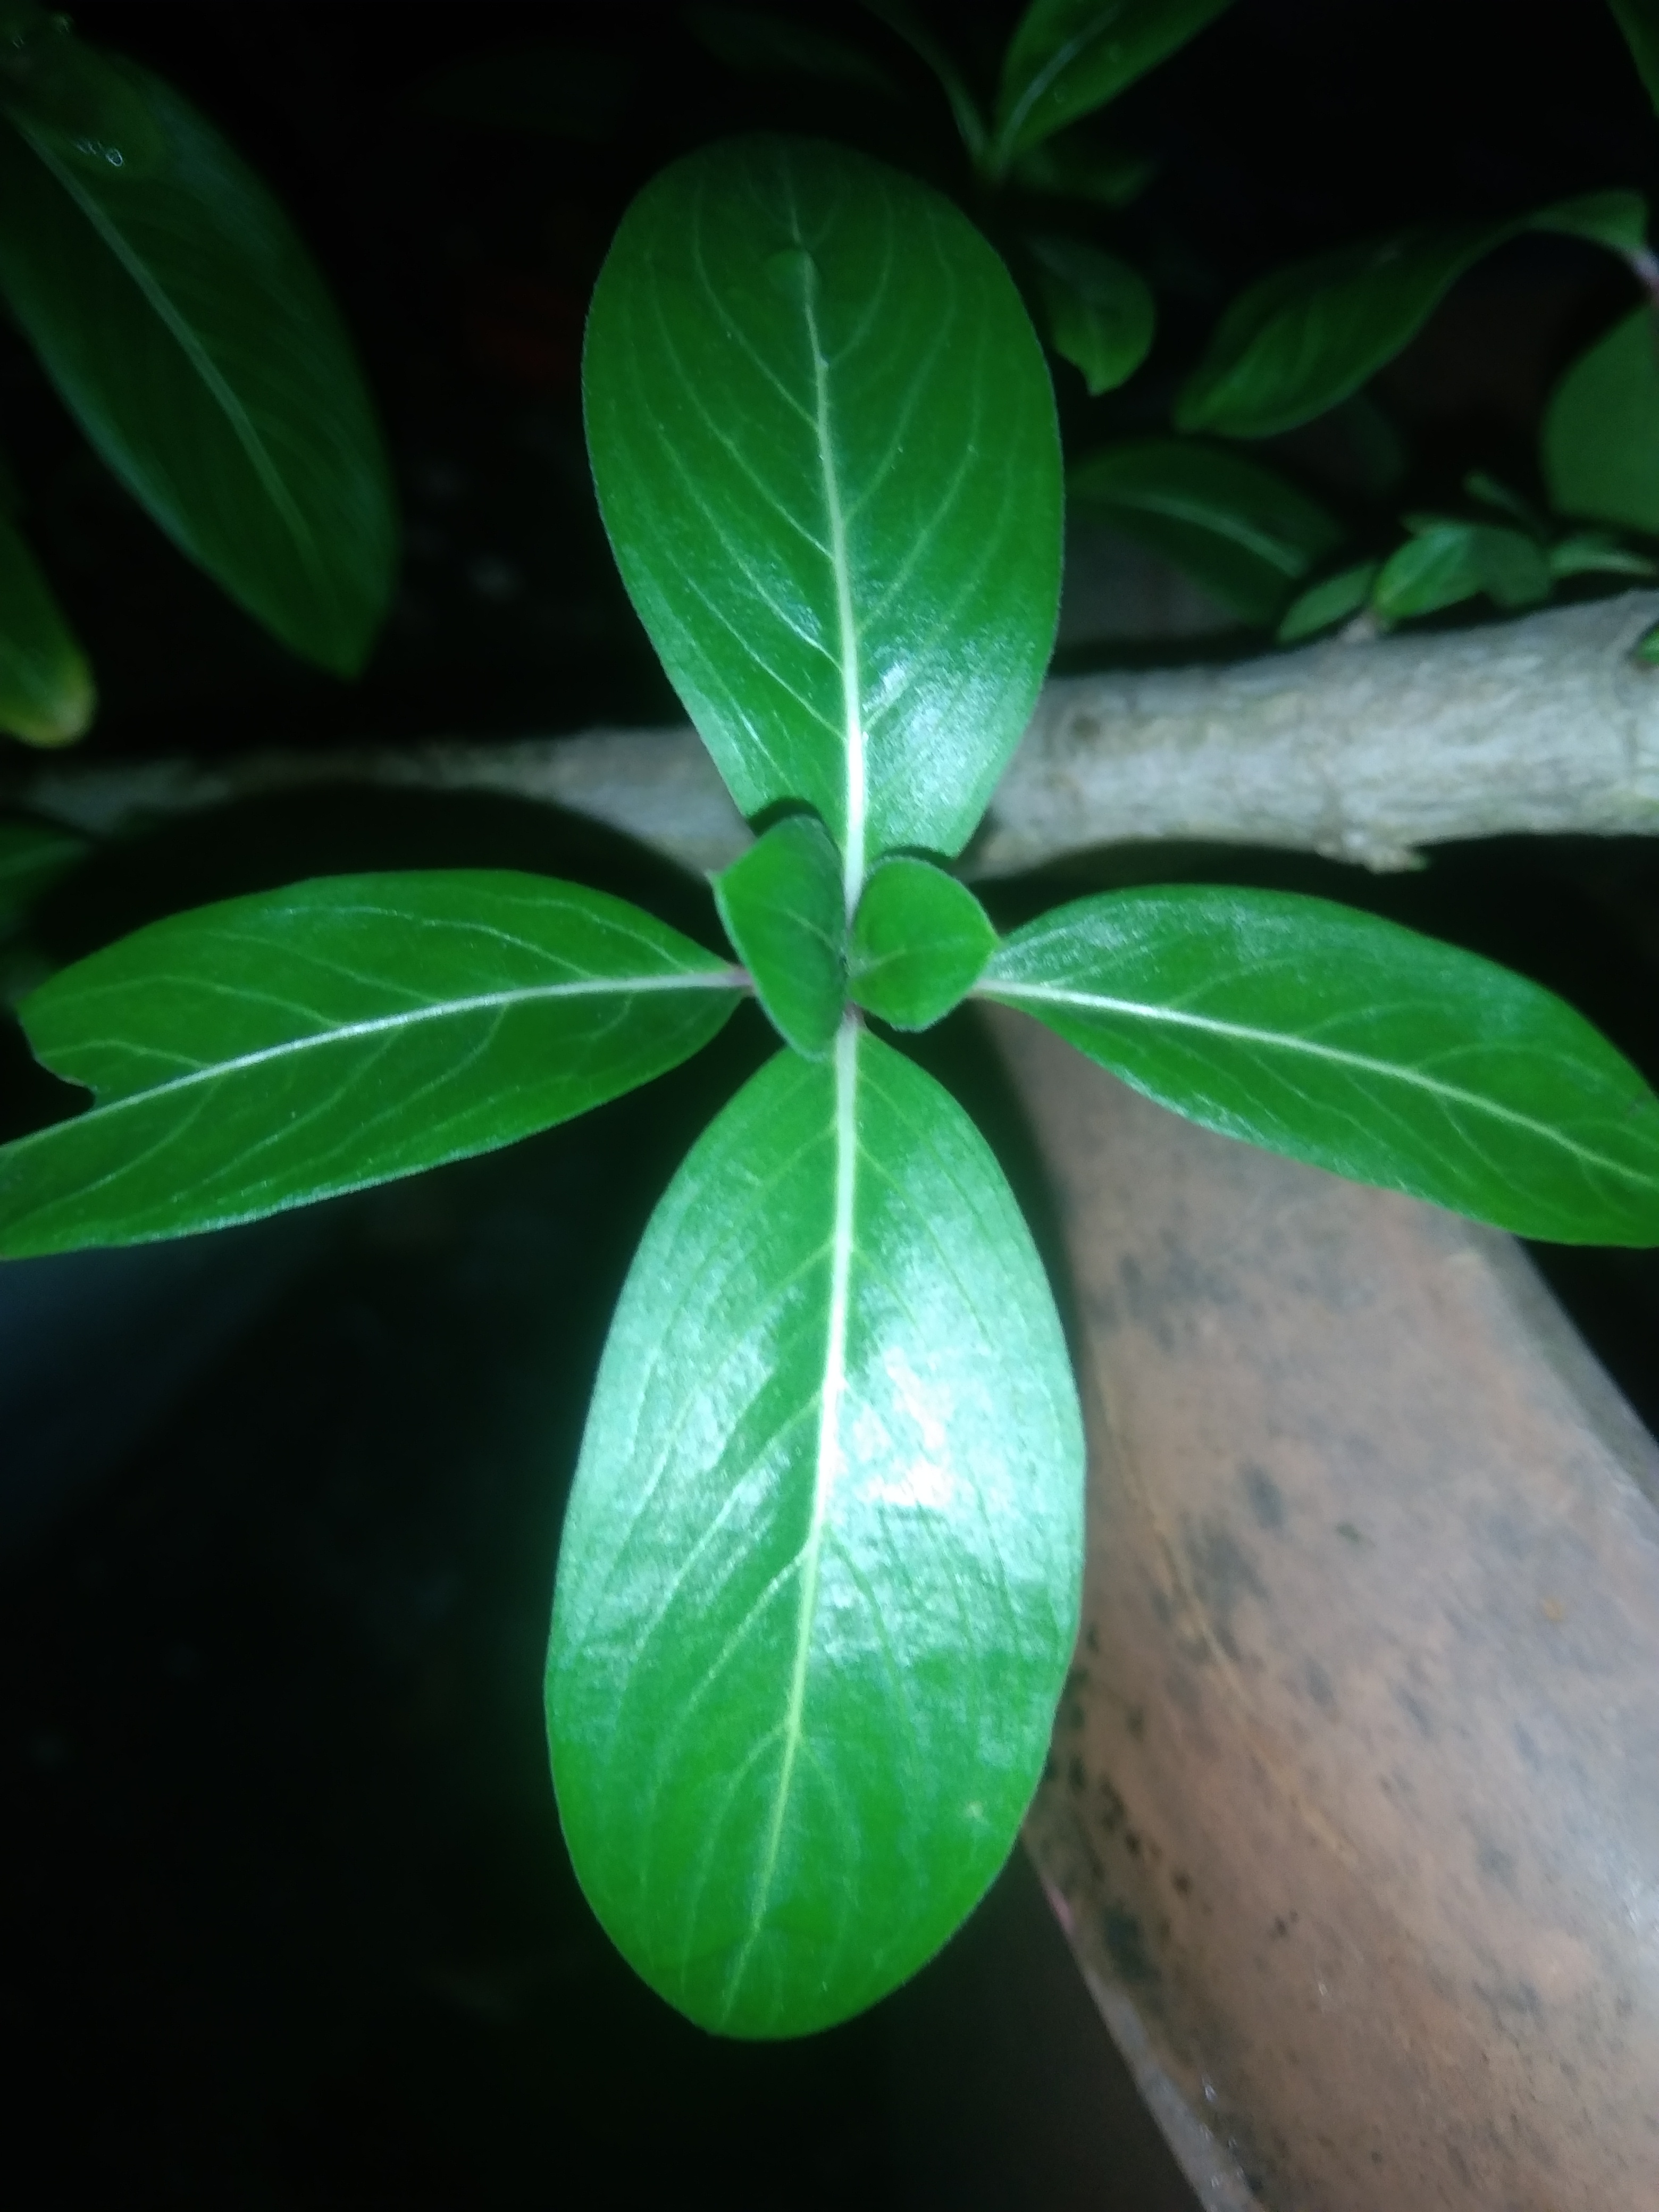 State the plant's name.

rose periwinkle
